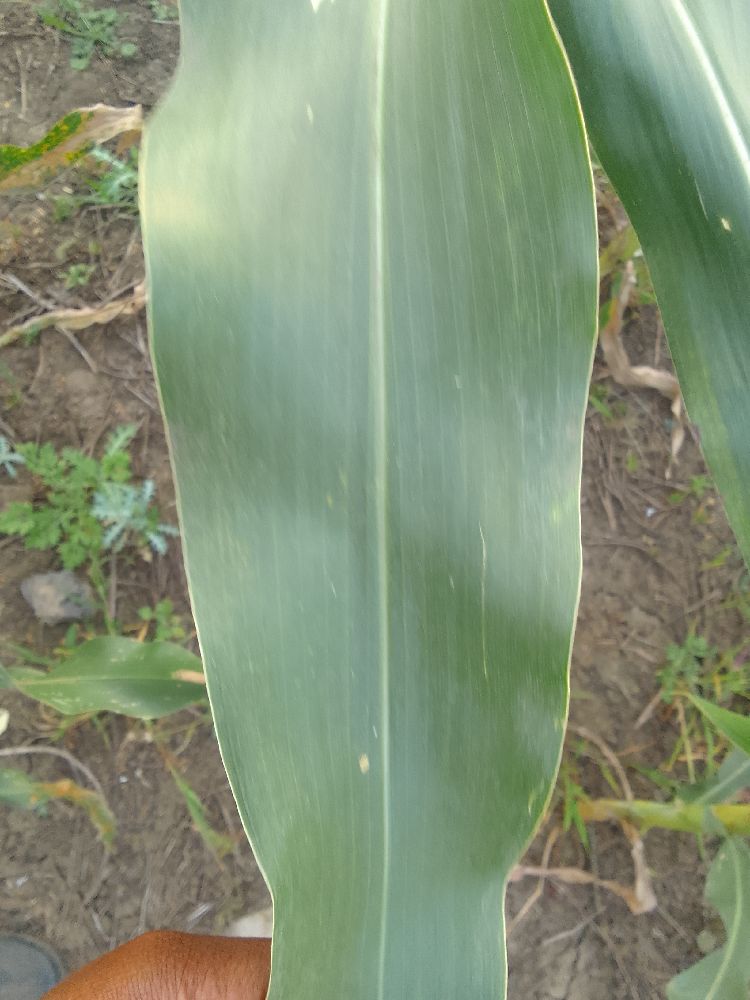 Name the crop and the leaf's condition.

maize, healthy
